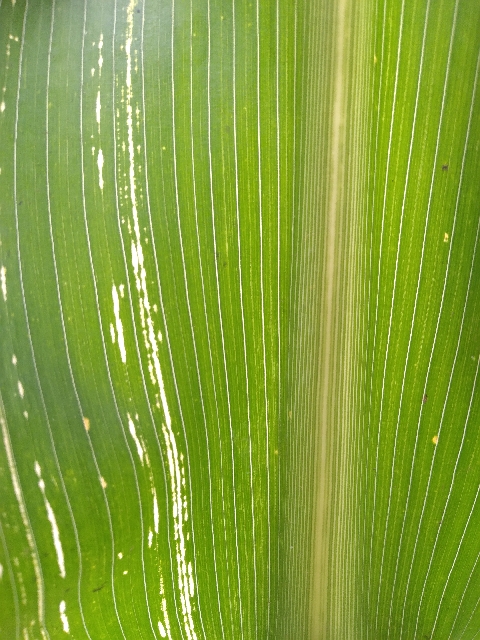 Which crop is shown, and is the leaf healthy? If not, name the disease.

maize, maize streak virus
